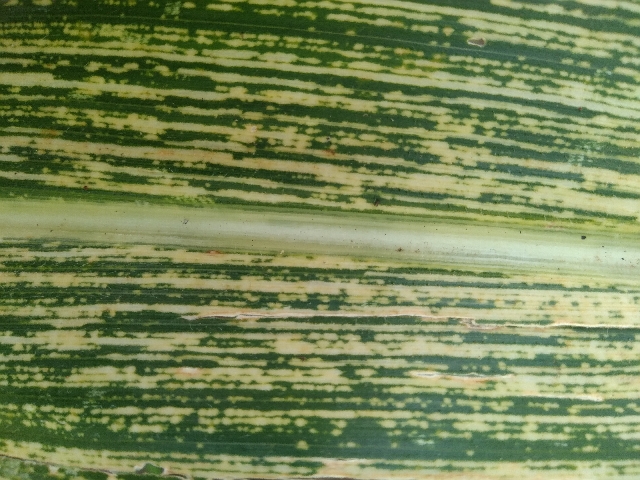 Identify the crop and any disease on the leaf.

maize, maize streak virus
